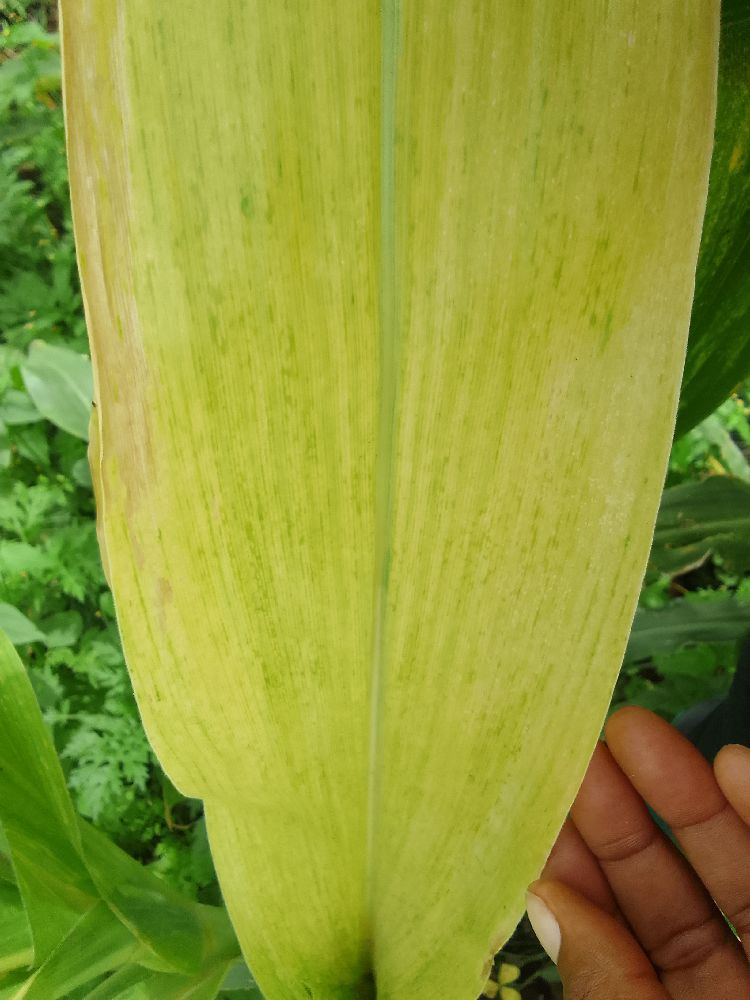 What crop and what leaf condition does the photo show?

maize, maize lethal necrosis
